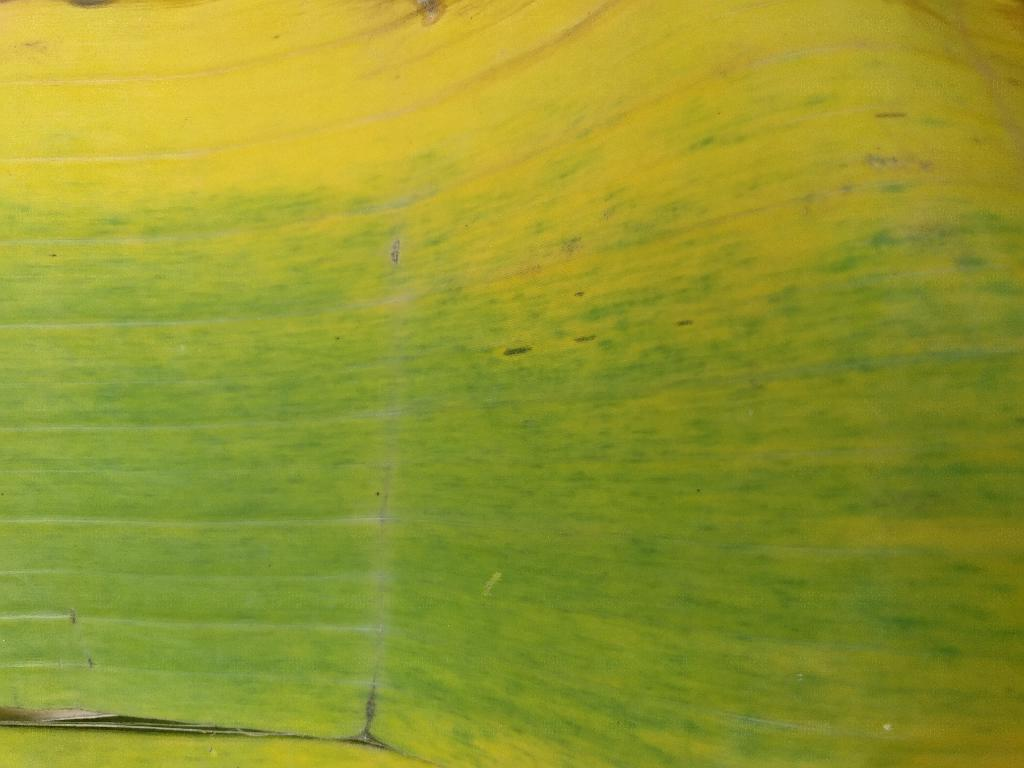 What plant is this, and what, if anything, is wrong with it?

banana, fusarium wilt race 1
